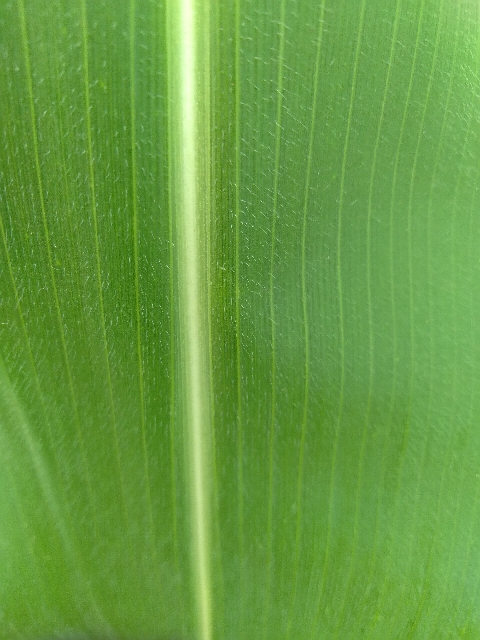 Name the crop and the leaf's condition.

maize, healthy
